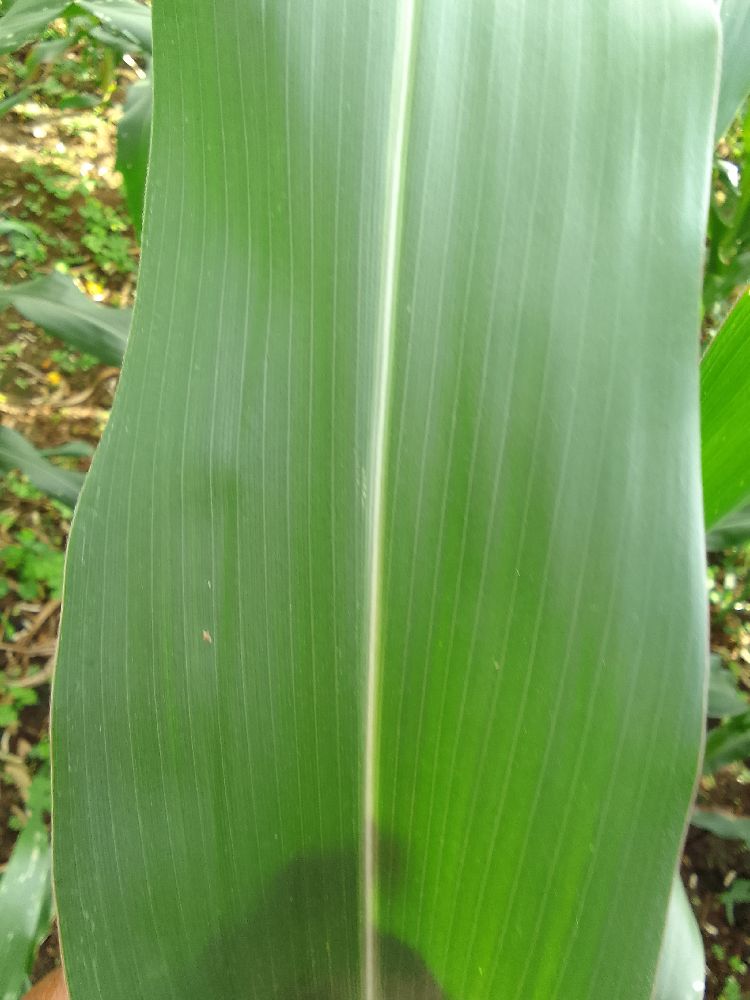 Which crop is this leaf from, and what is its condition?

maize, healthy
